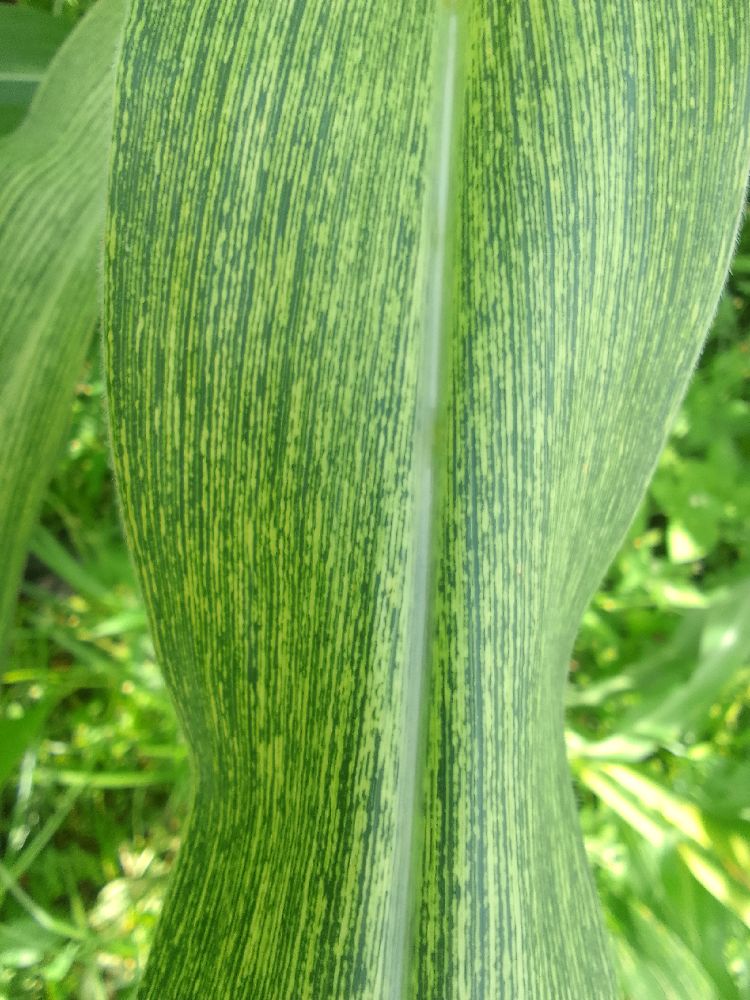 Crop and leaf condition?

maize, maize streak virus
